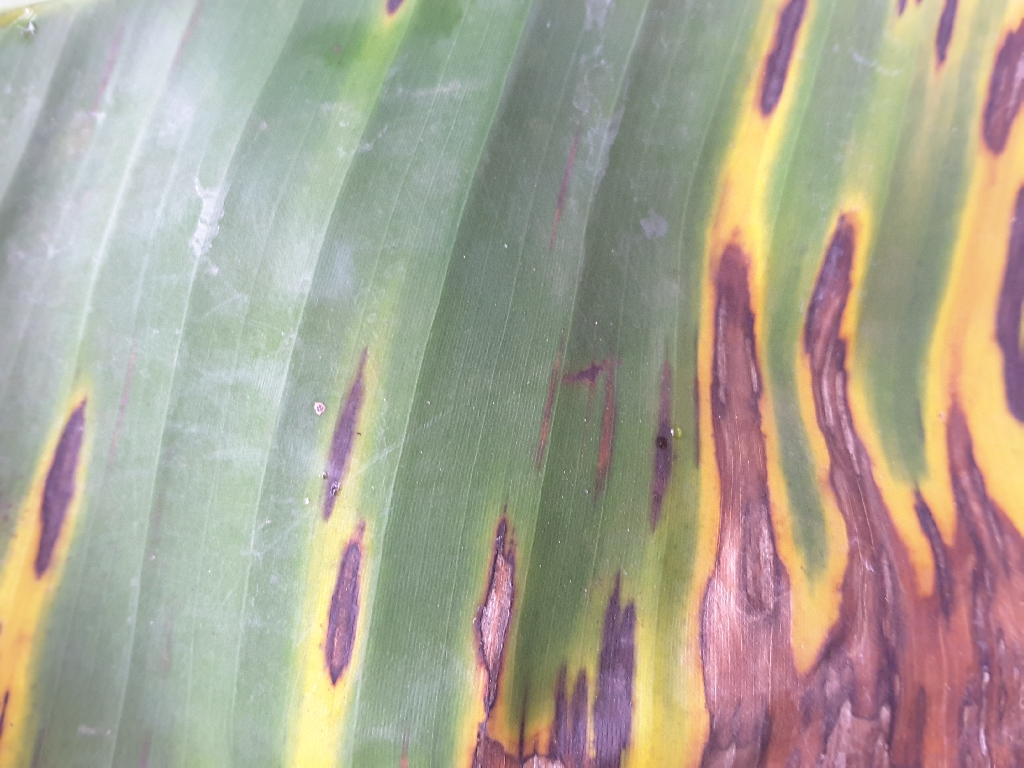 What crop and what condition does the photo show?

banana, black sigatoka
